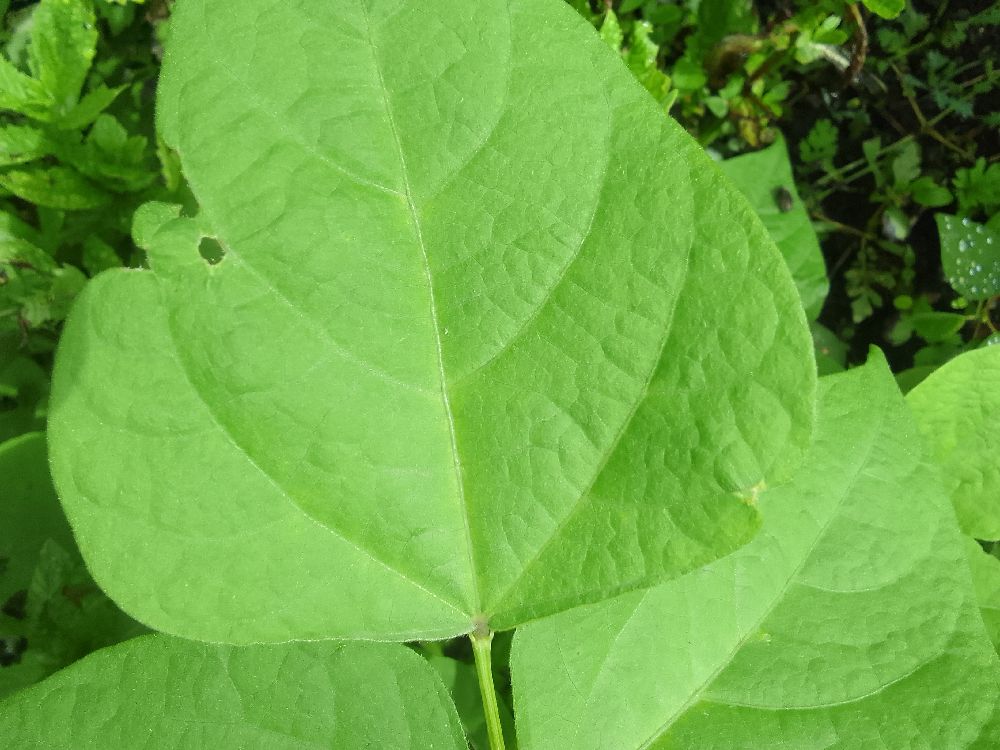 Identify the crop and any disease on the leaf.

common bean, healthy
